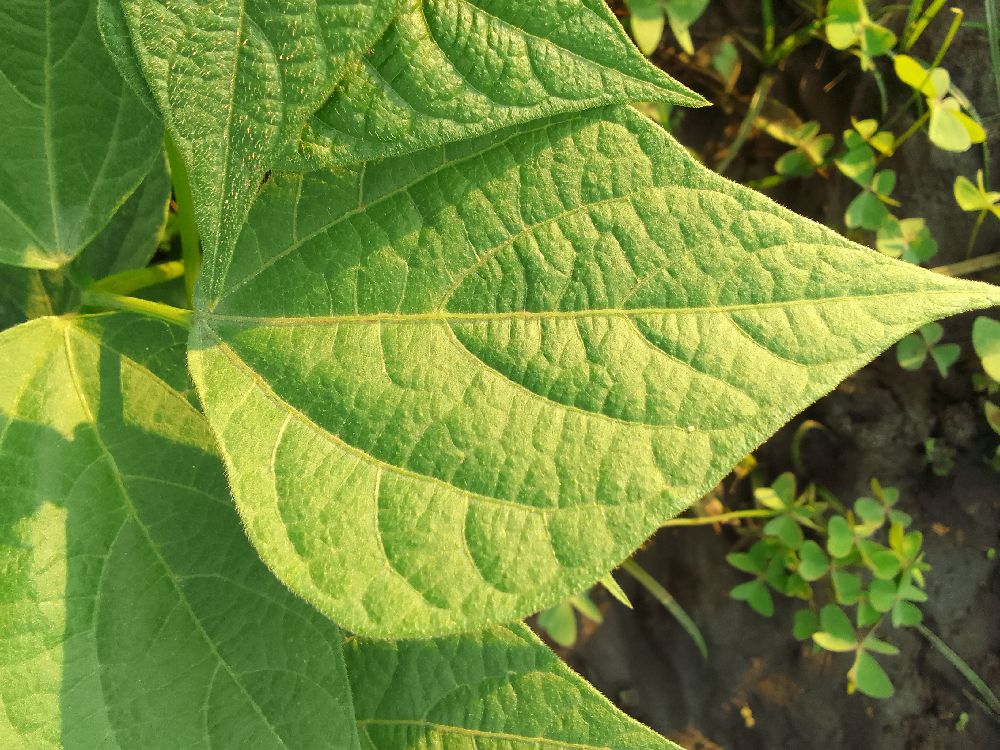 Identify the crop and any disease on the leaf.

common bean, healthy
